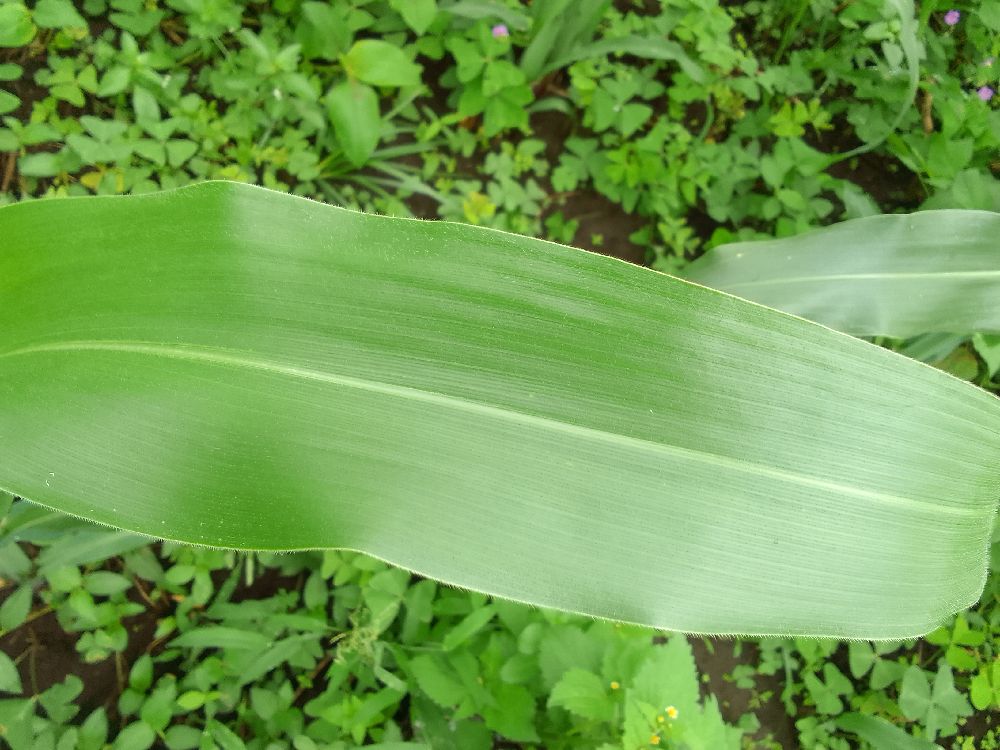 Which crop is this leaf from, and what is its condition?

maize, healthy
